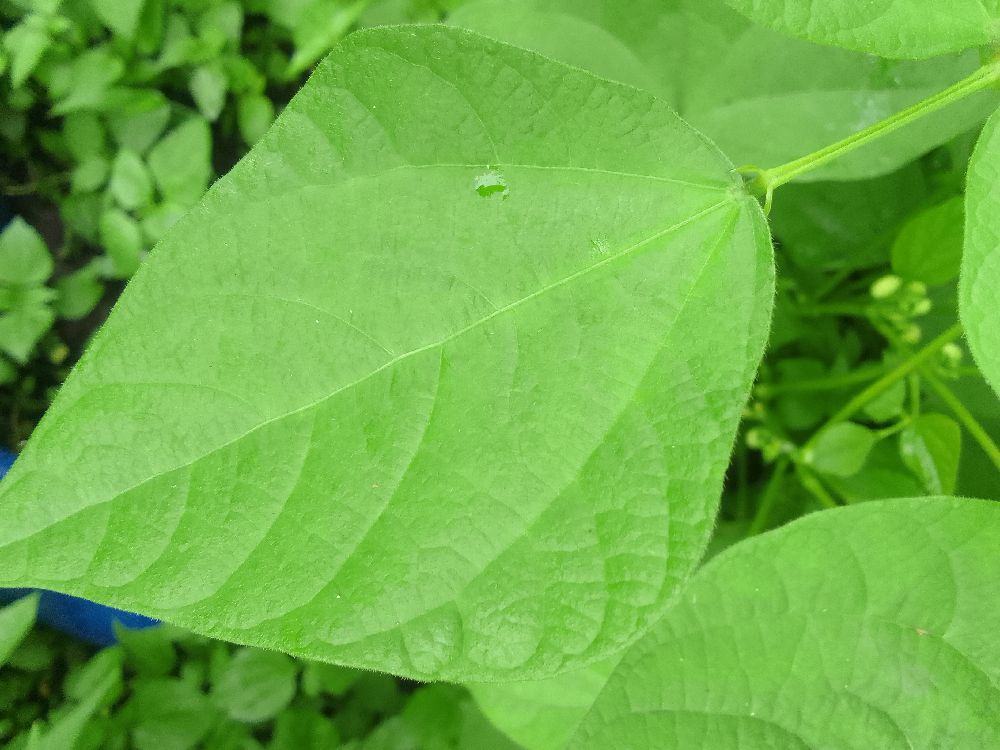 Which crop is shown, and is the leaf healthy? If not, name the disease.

common bean, healthy
